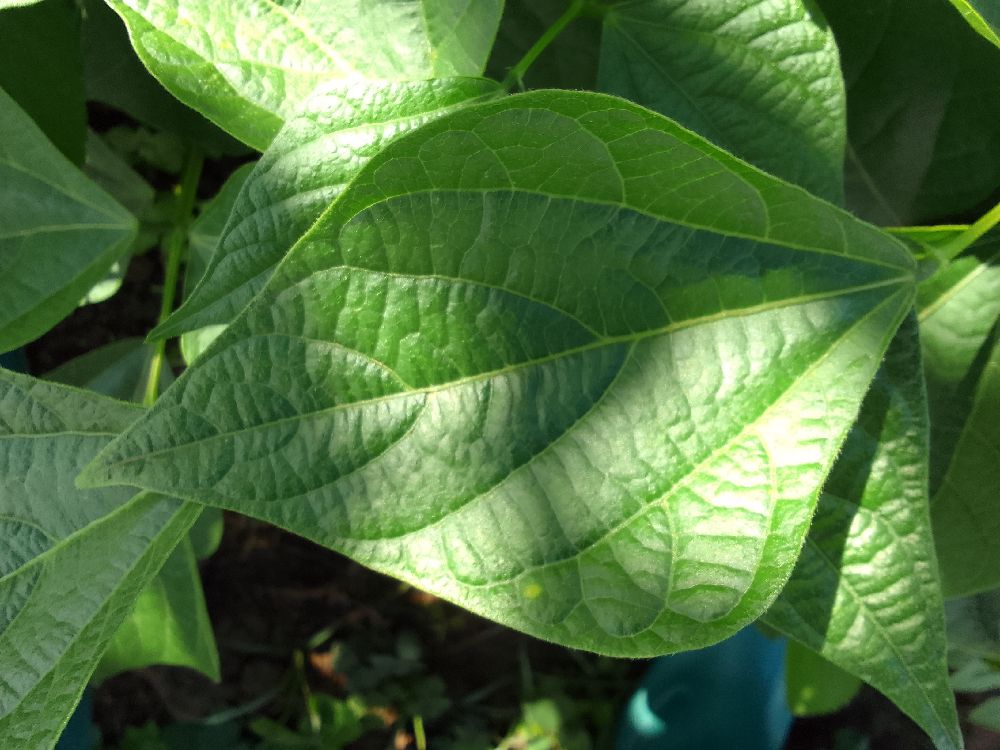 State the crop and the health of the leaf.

common bean, healthy
